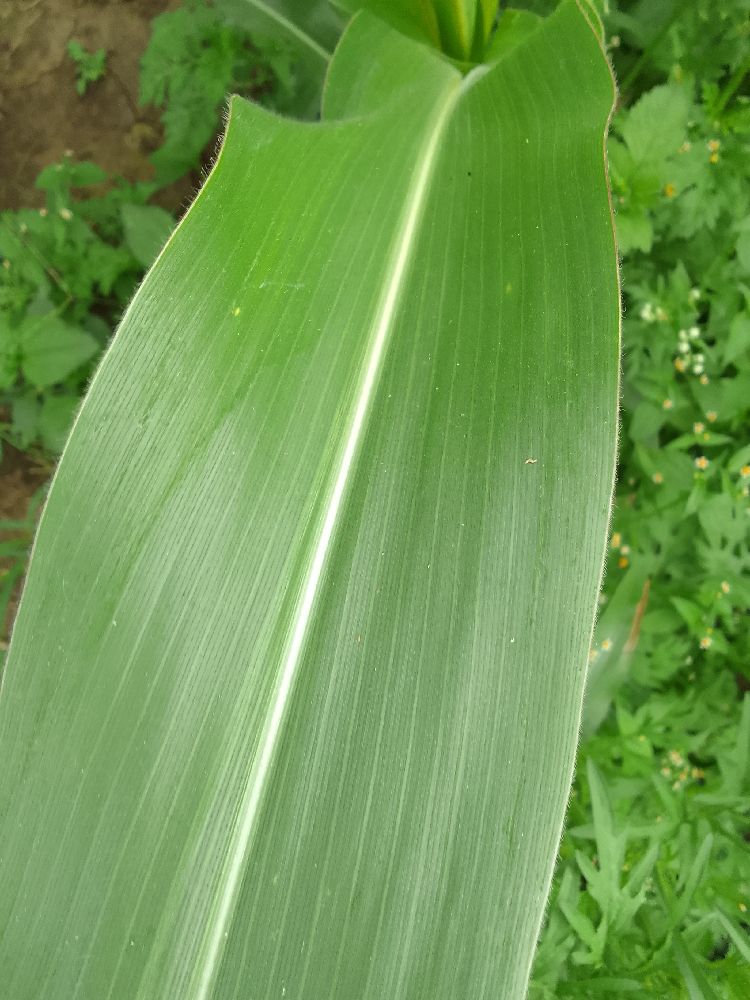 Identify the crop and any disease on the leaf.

maize, healthy
